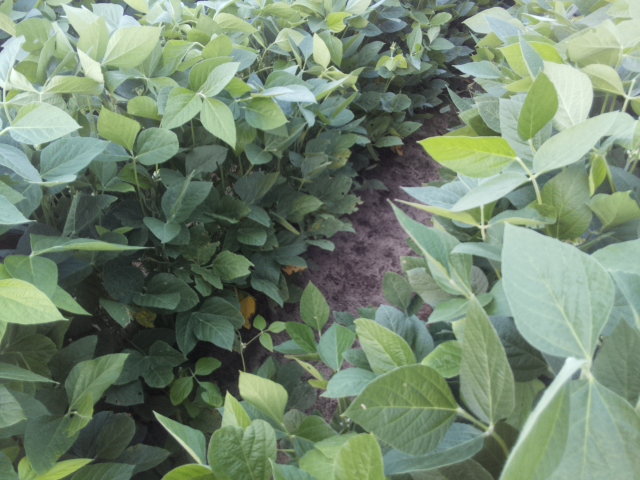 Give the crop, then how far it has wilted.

soybean, leaves with no wilting
